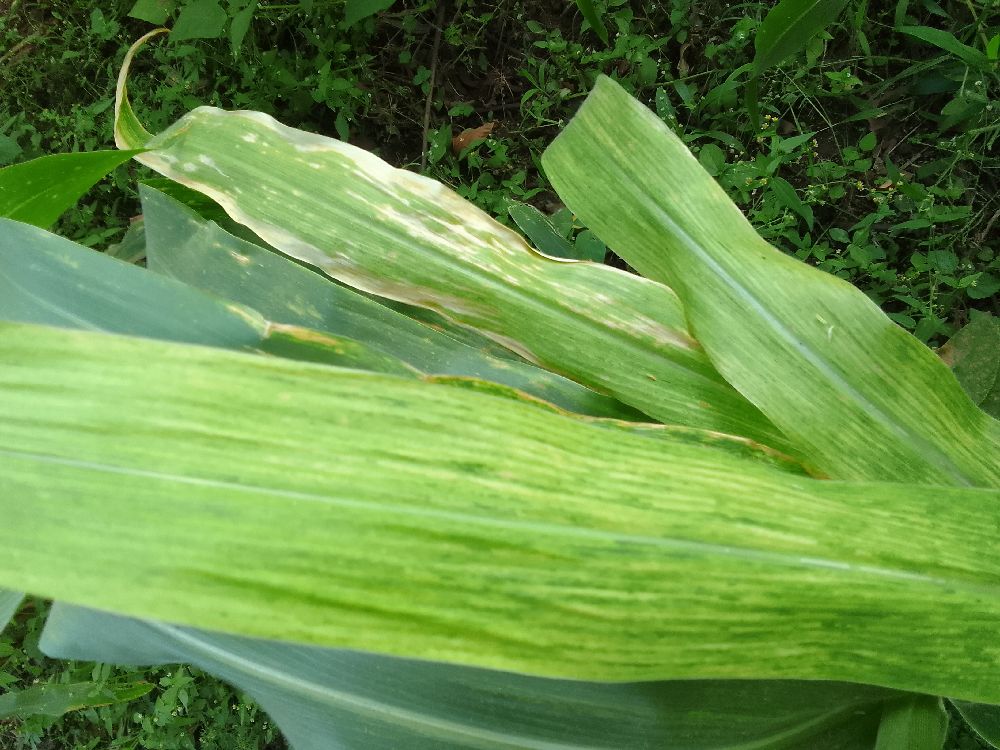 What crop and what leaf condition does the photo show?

maize, maize lethal necrosis
